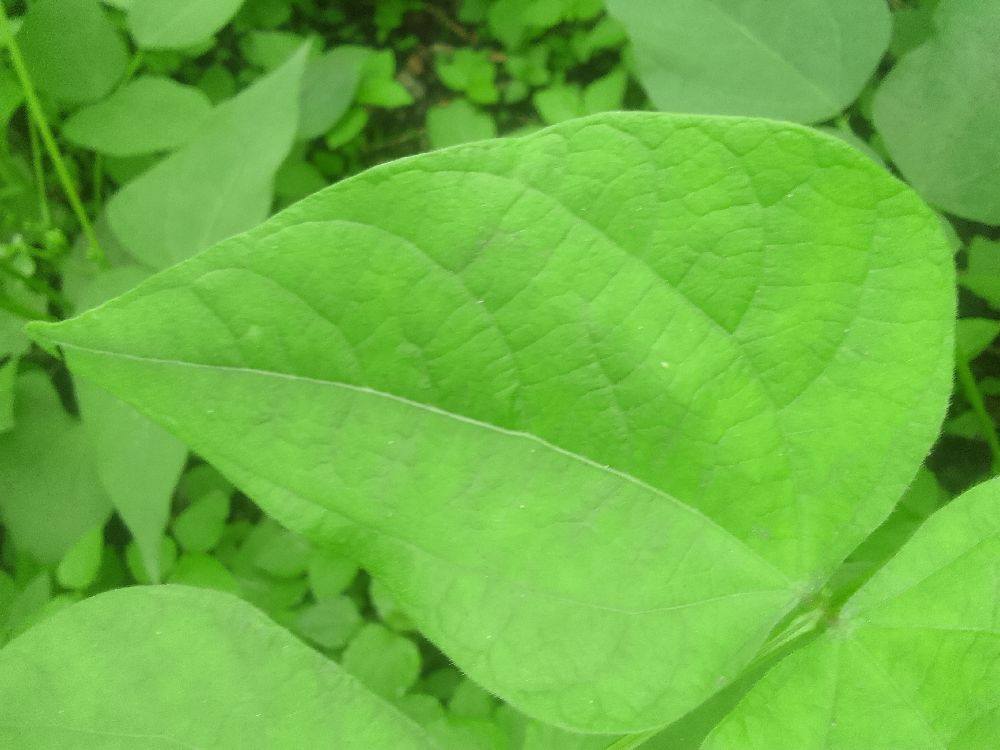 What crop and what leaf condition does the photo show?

common bean, healthy
